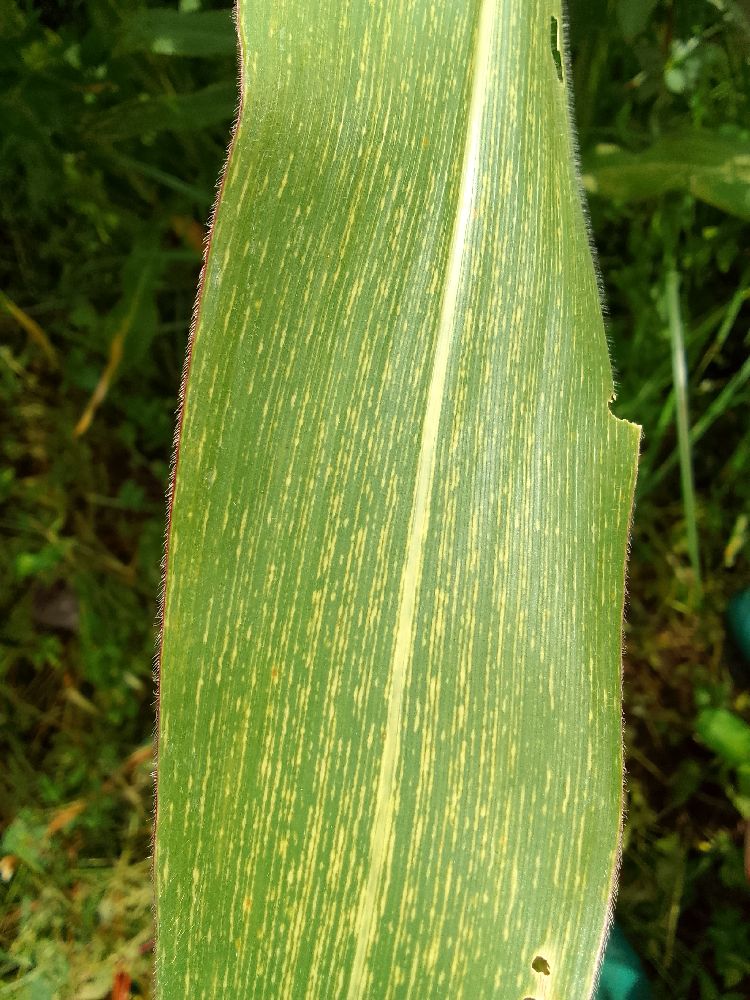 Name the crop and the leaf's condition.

maize, maize streak virus
